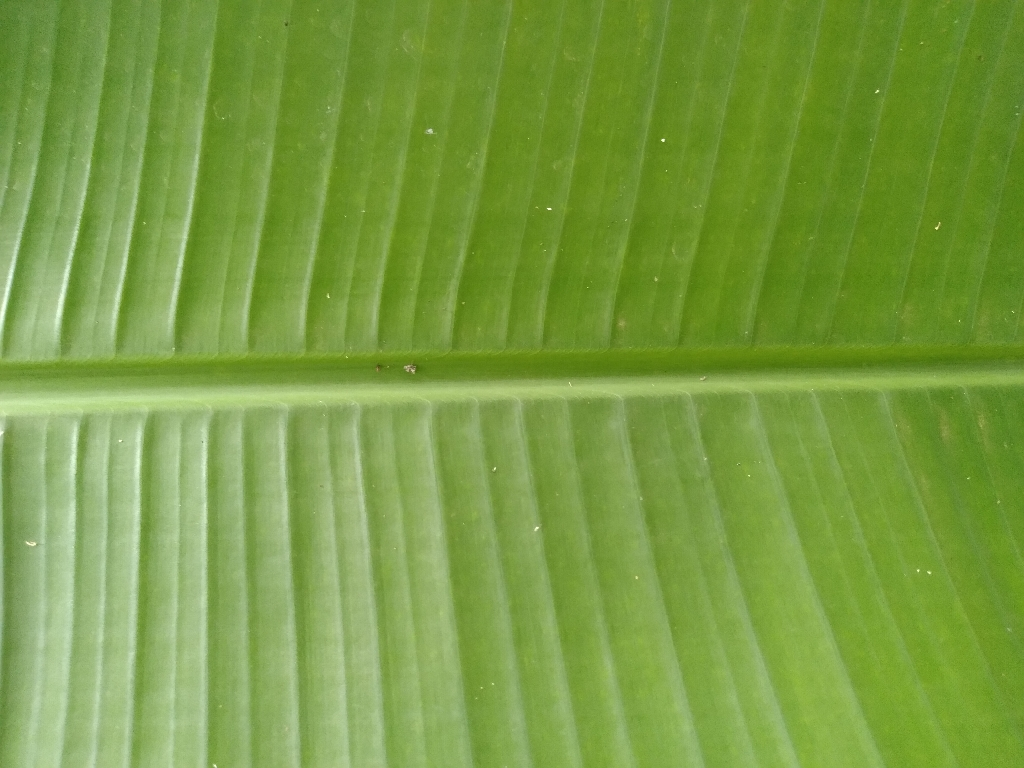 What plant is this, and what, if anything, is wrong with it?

banana, healthy
